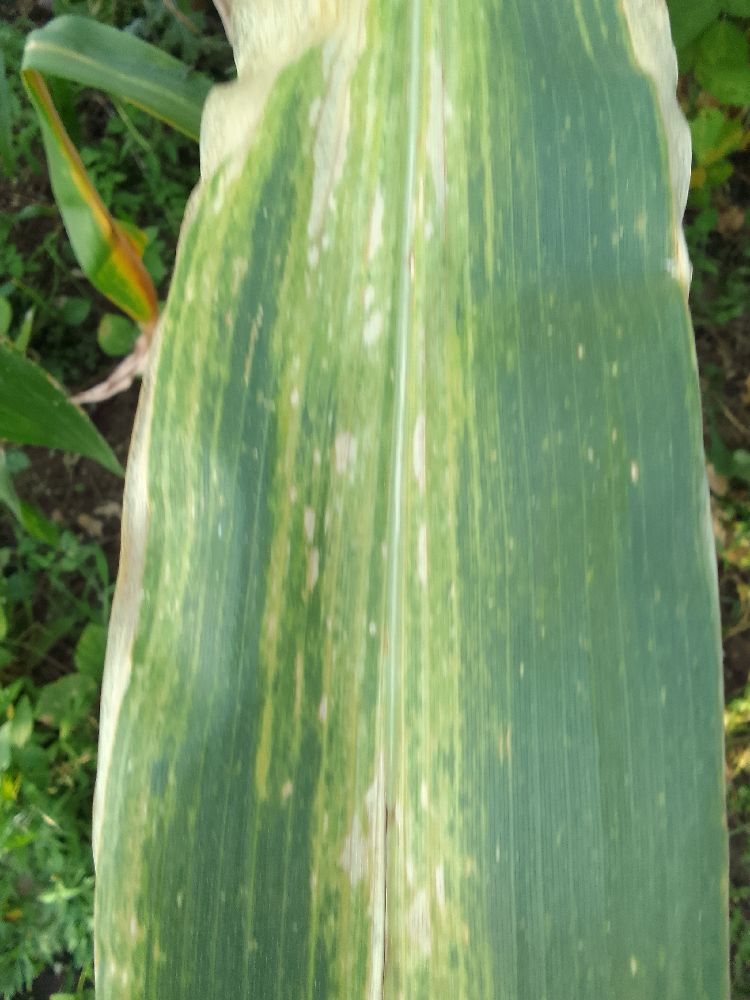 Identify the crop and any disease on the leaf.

maize, maize lethal necrosis
